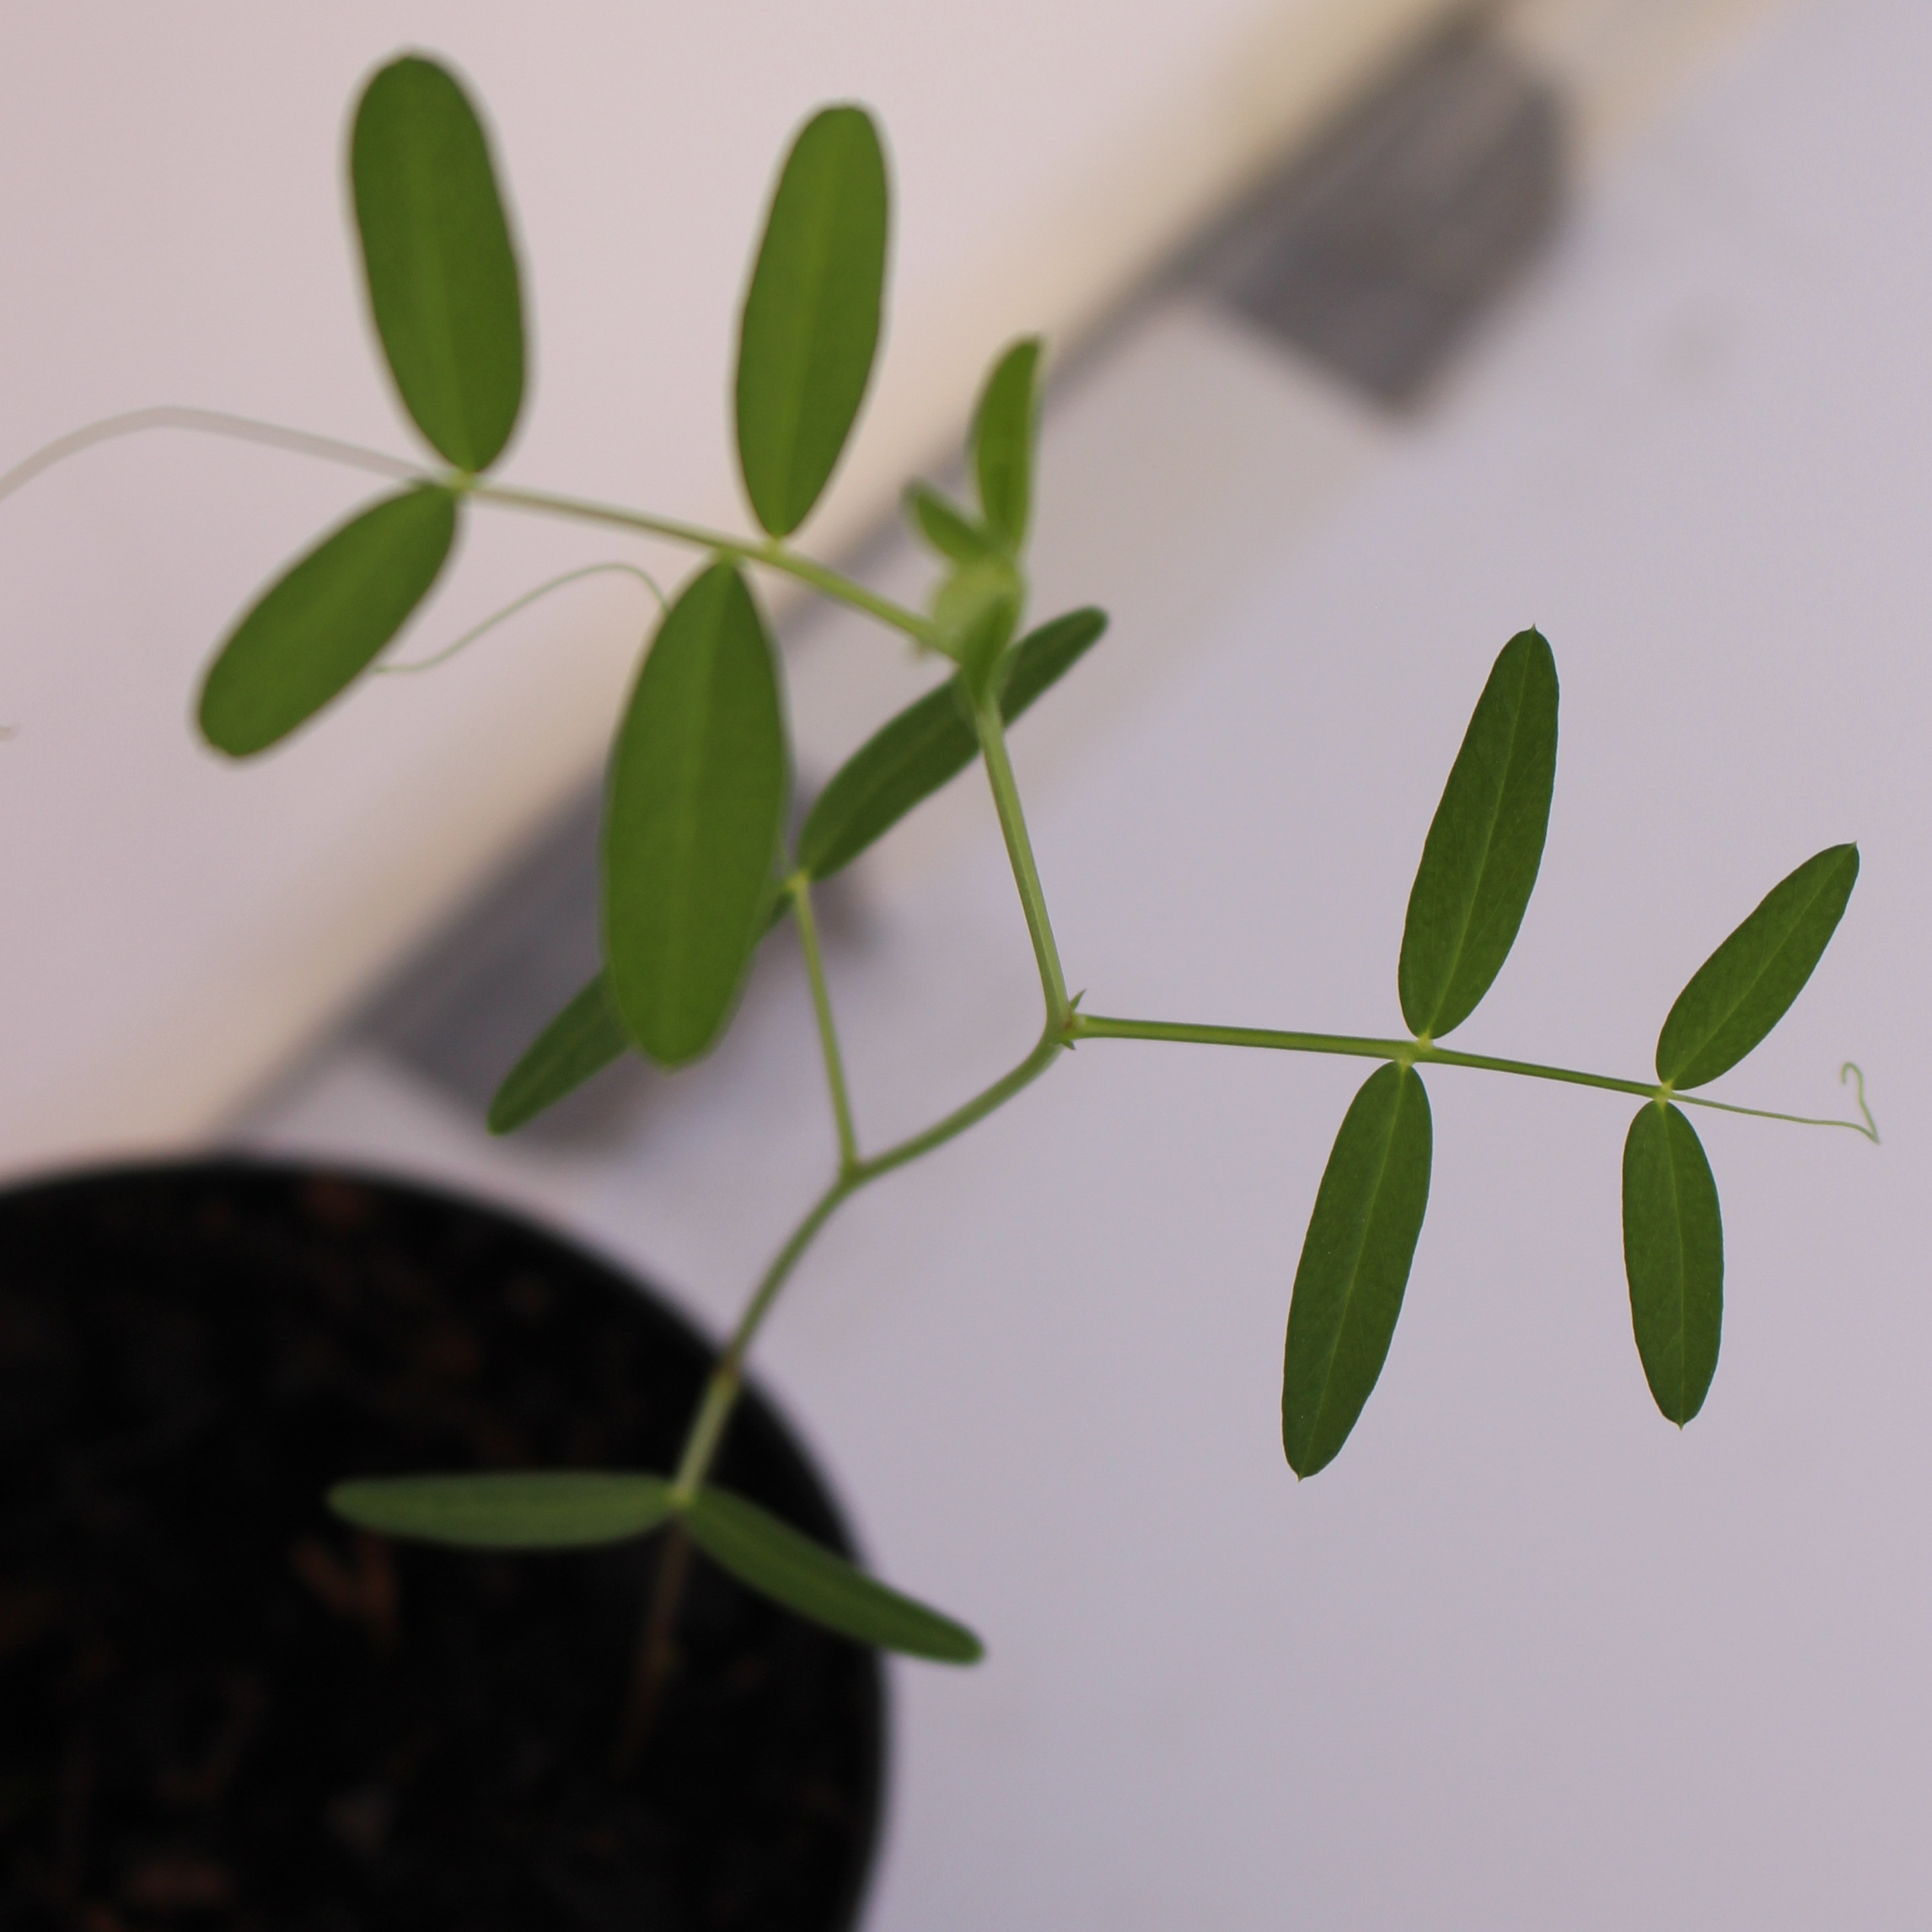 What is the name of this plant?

Vicia sativa
